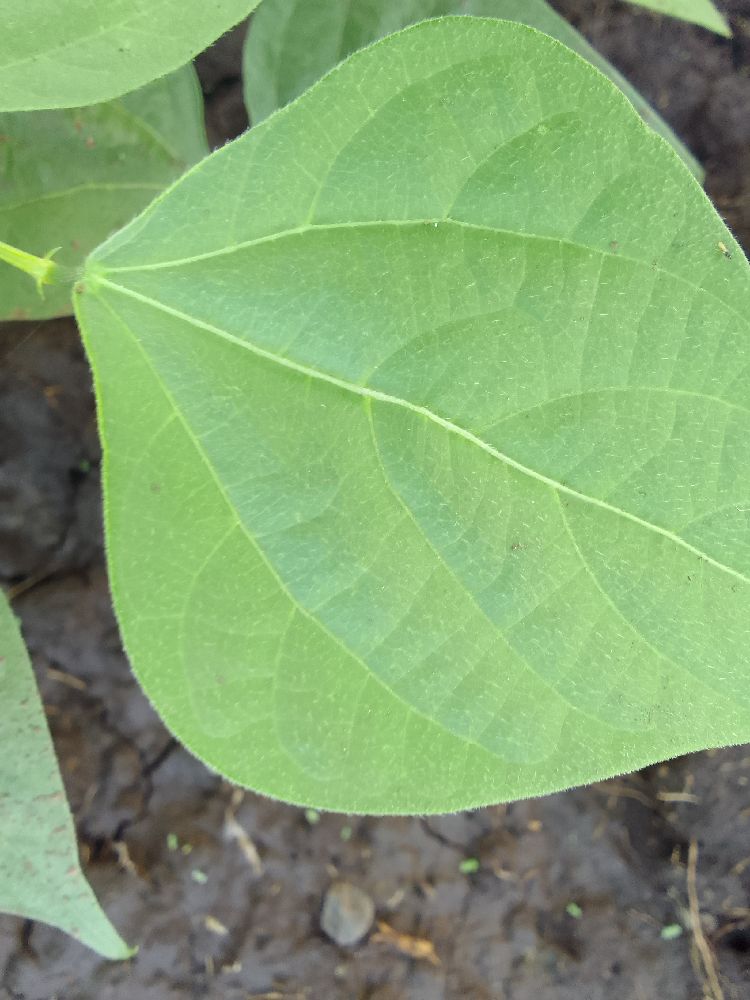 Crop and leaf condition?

common bean, healthy
